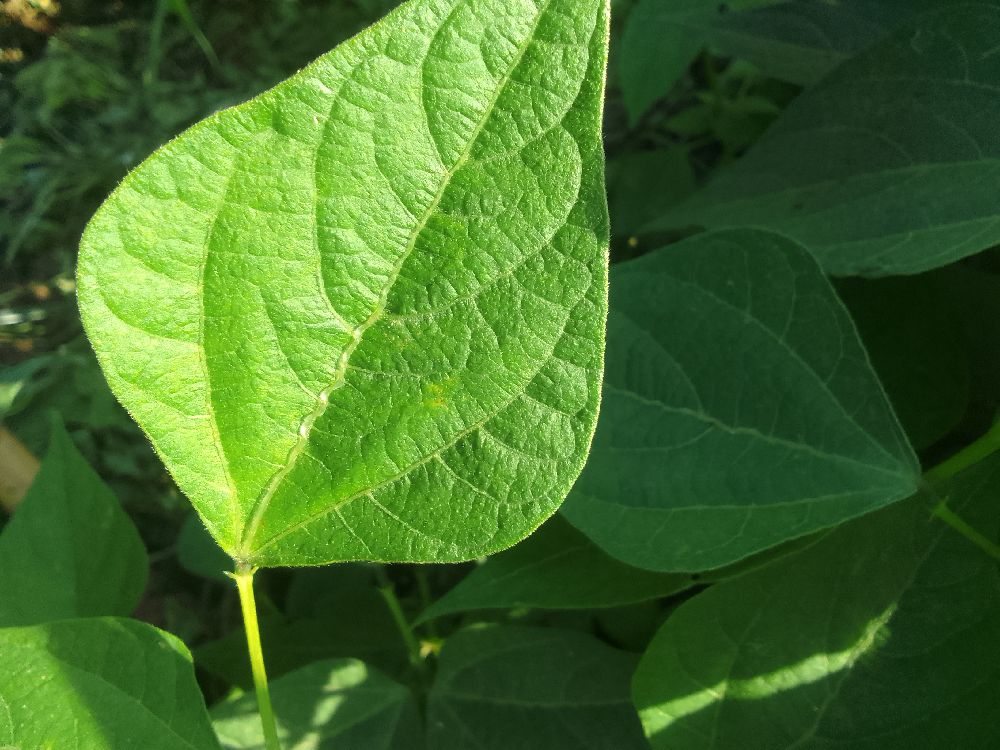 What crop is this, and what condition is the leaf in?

common bean, healthy
